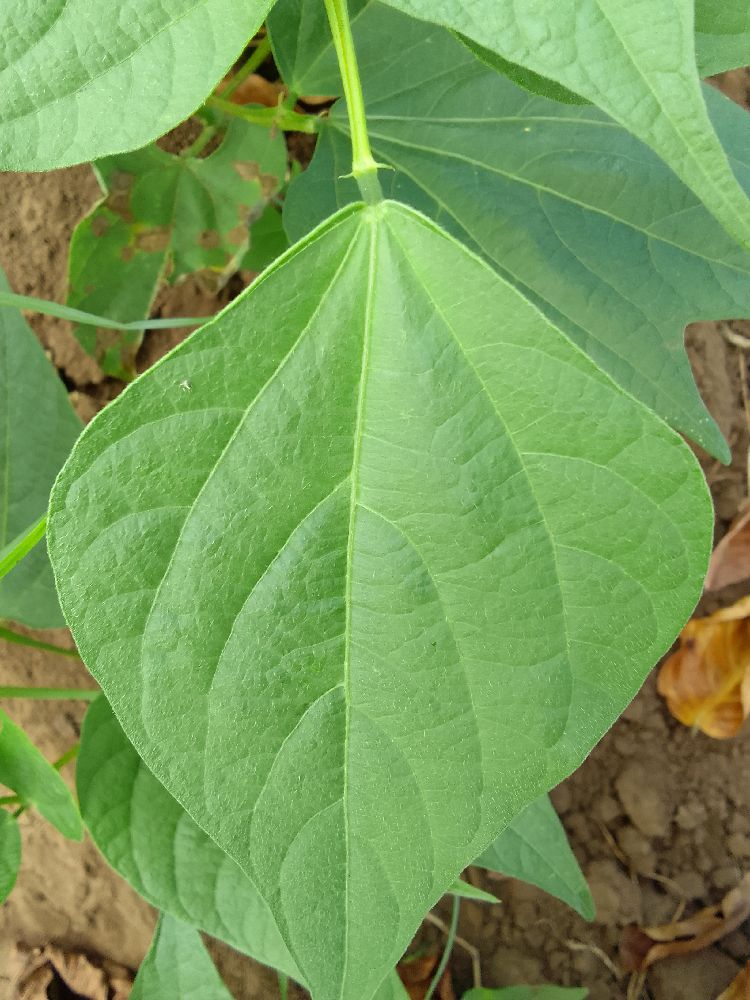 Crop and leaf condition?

common bean, healthy
